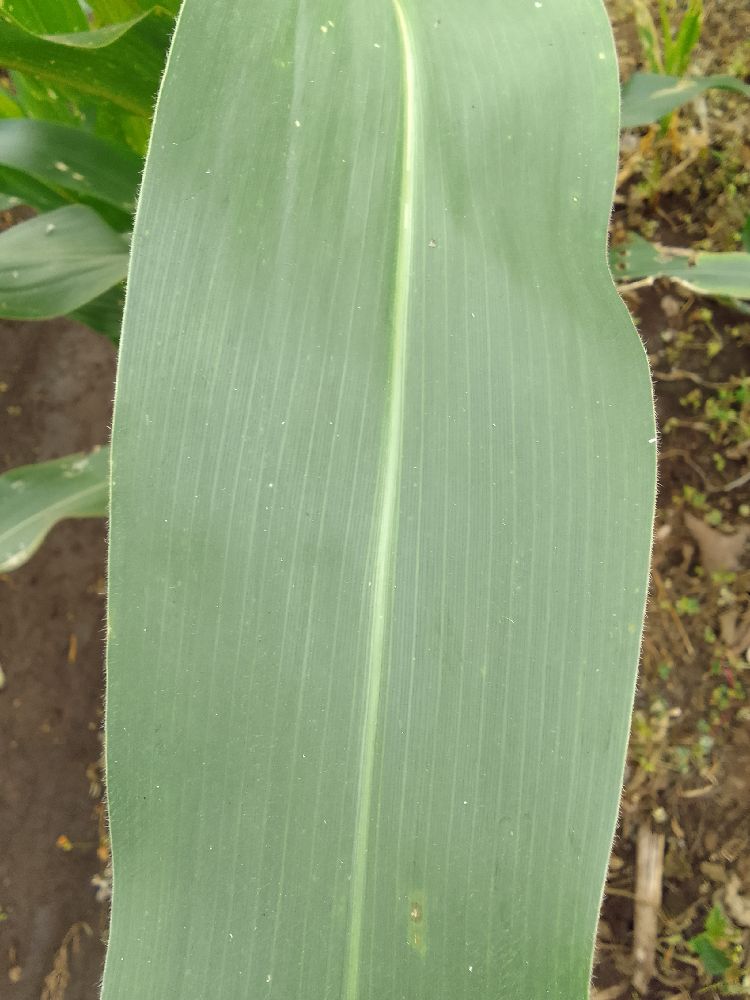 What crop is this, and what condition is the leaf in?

maize, healthy
